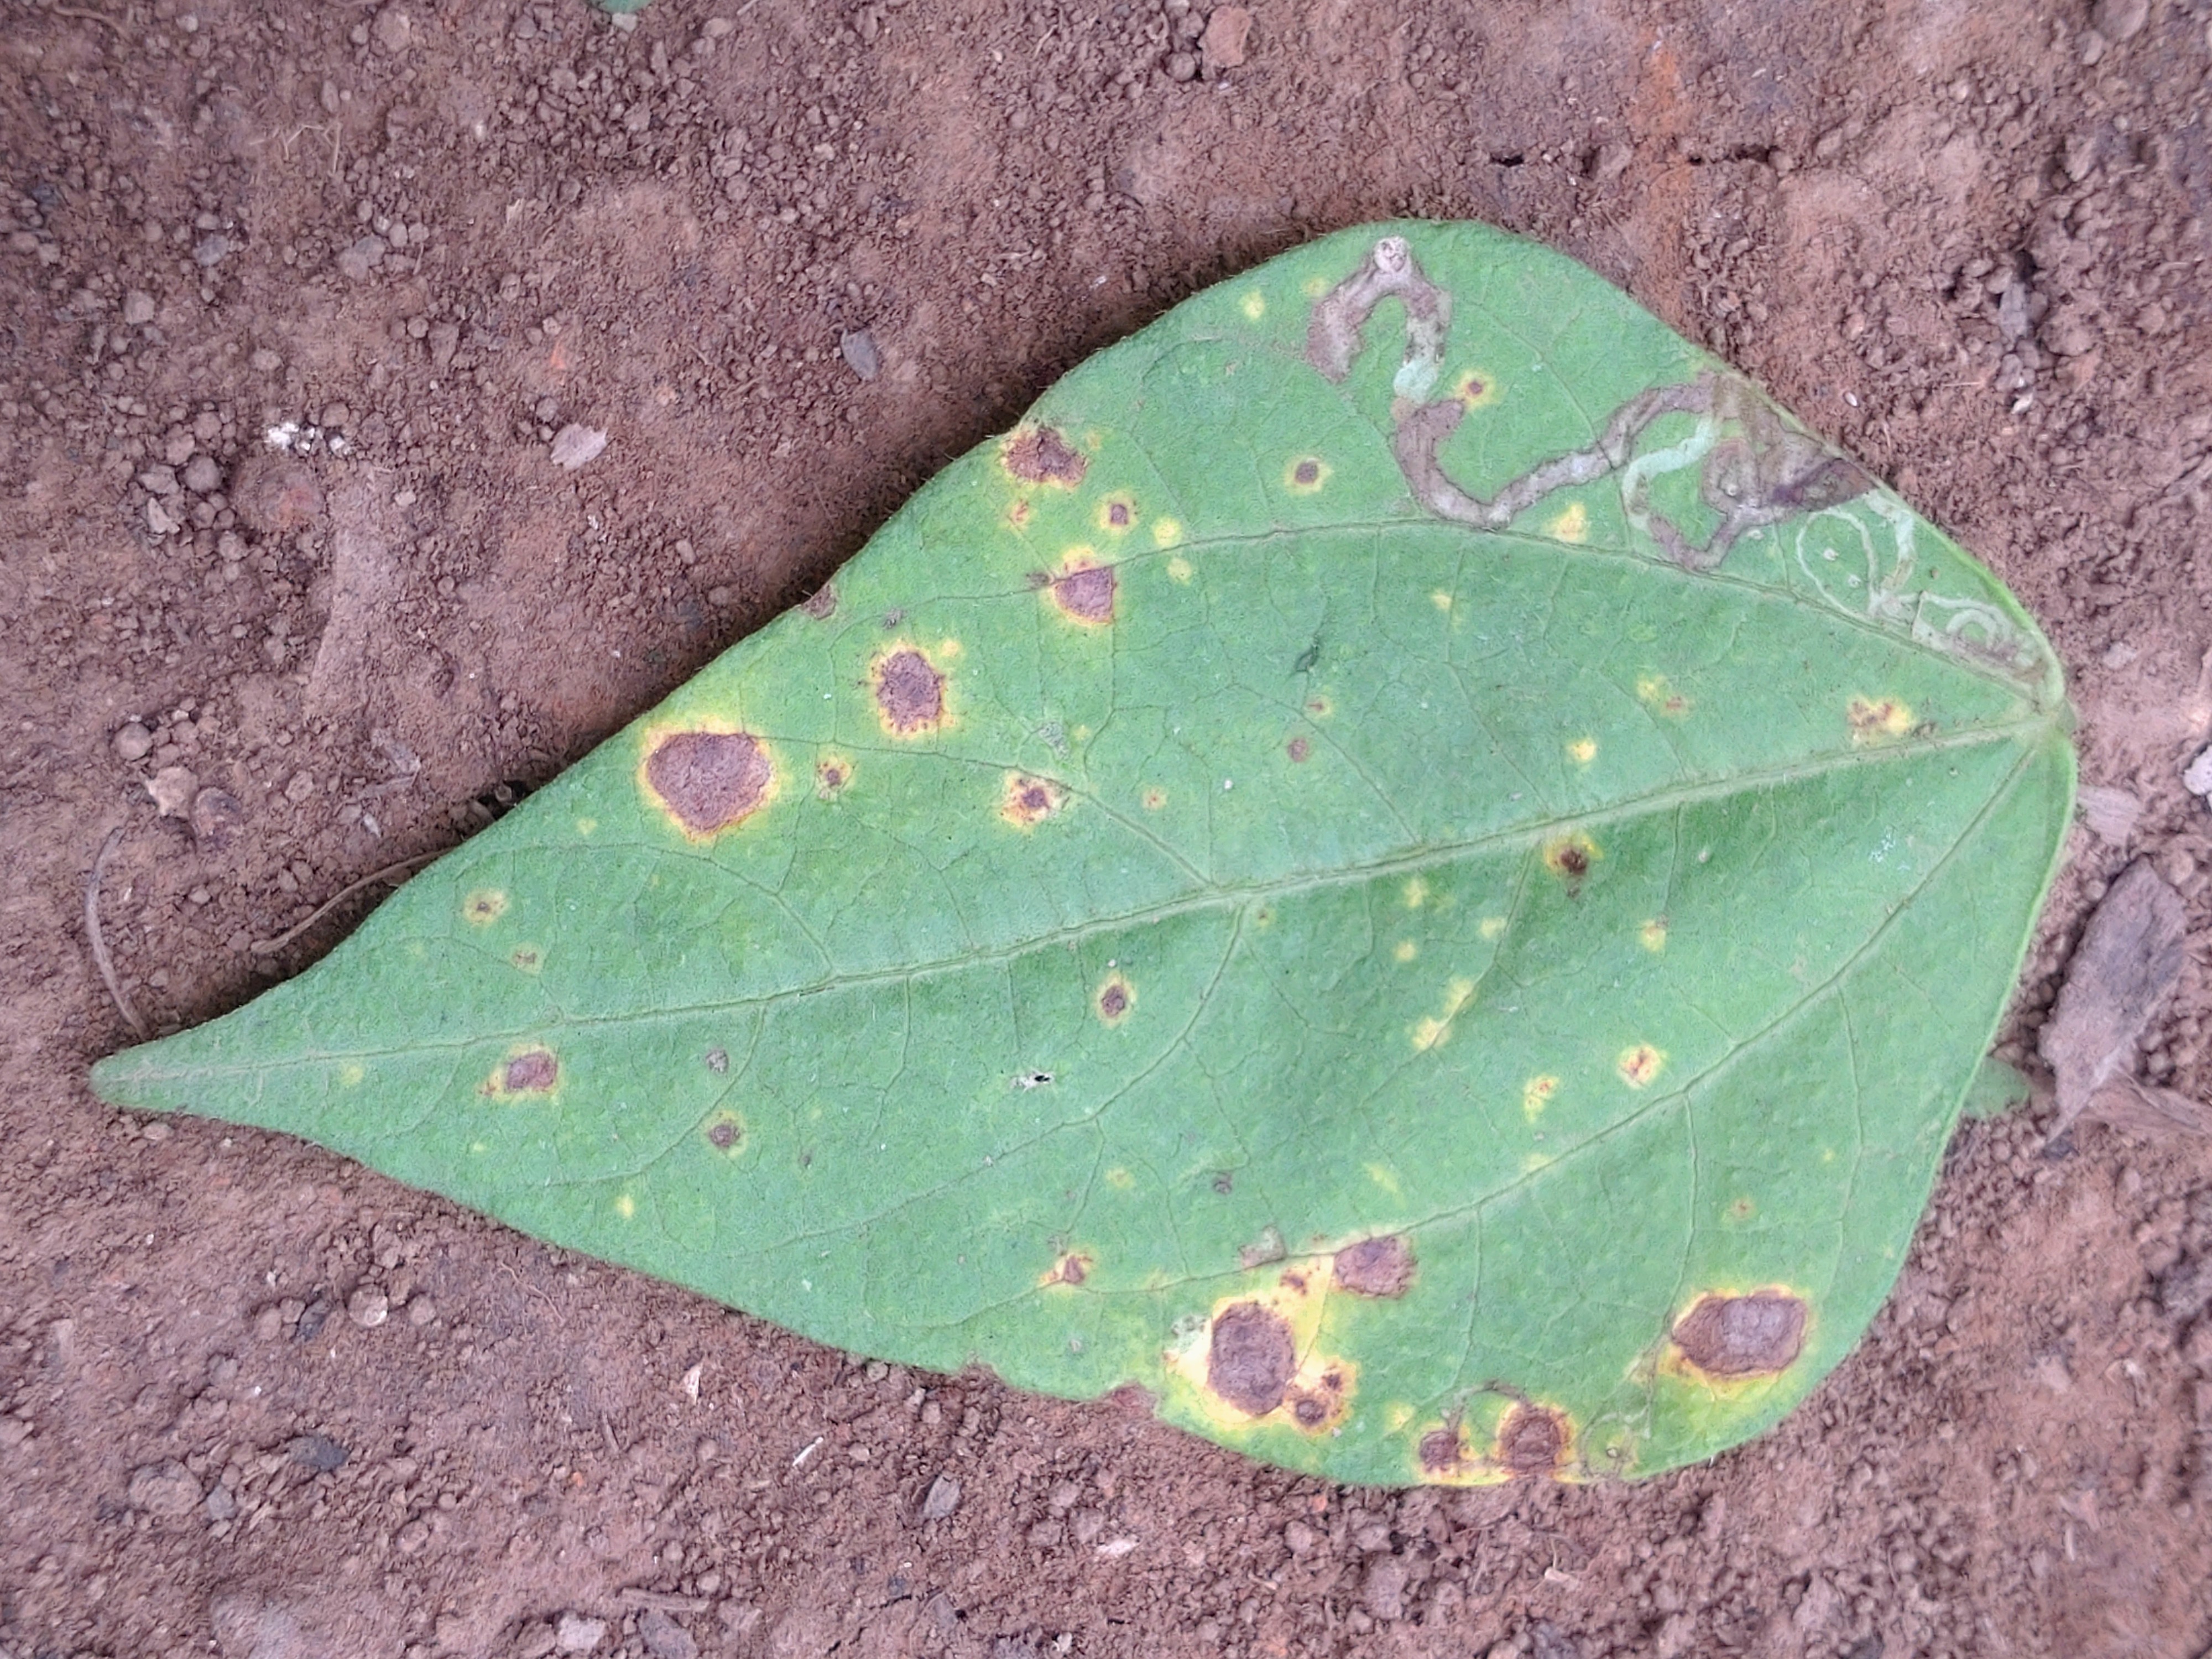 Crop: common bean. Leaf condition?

rust
